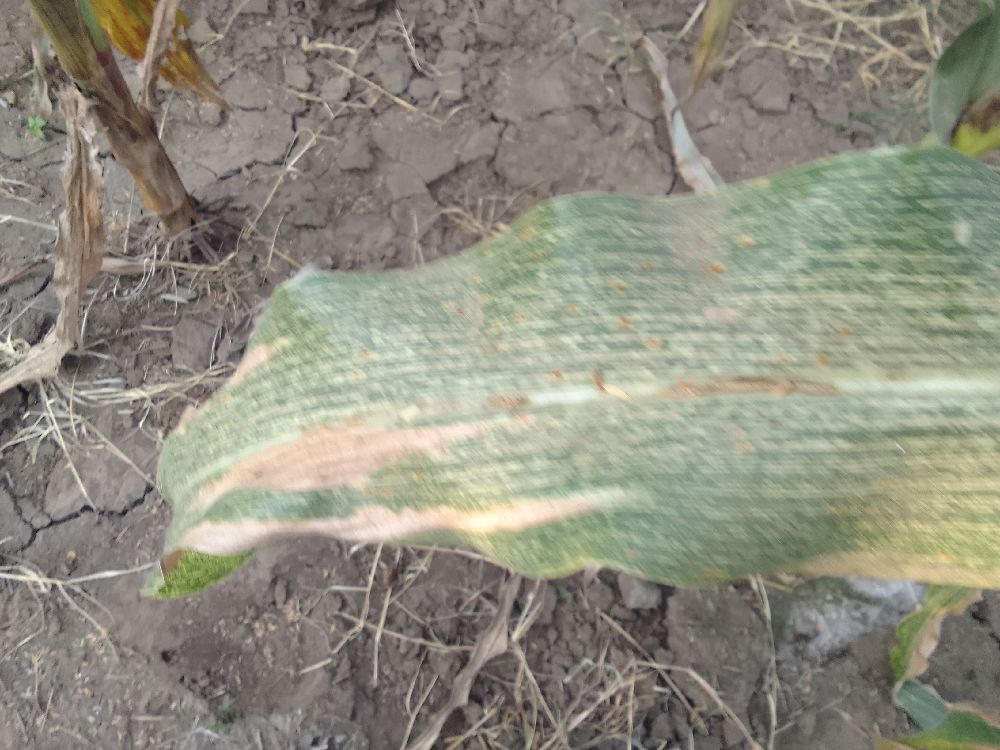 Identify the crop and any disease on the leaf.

maize, maize streak virus
